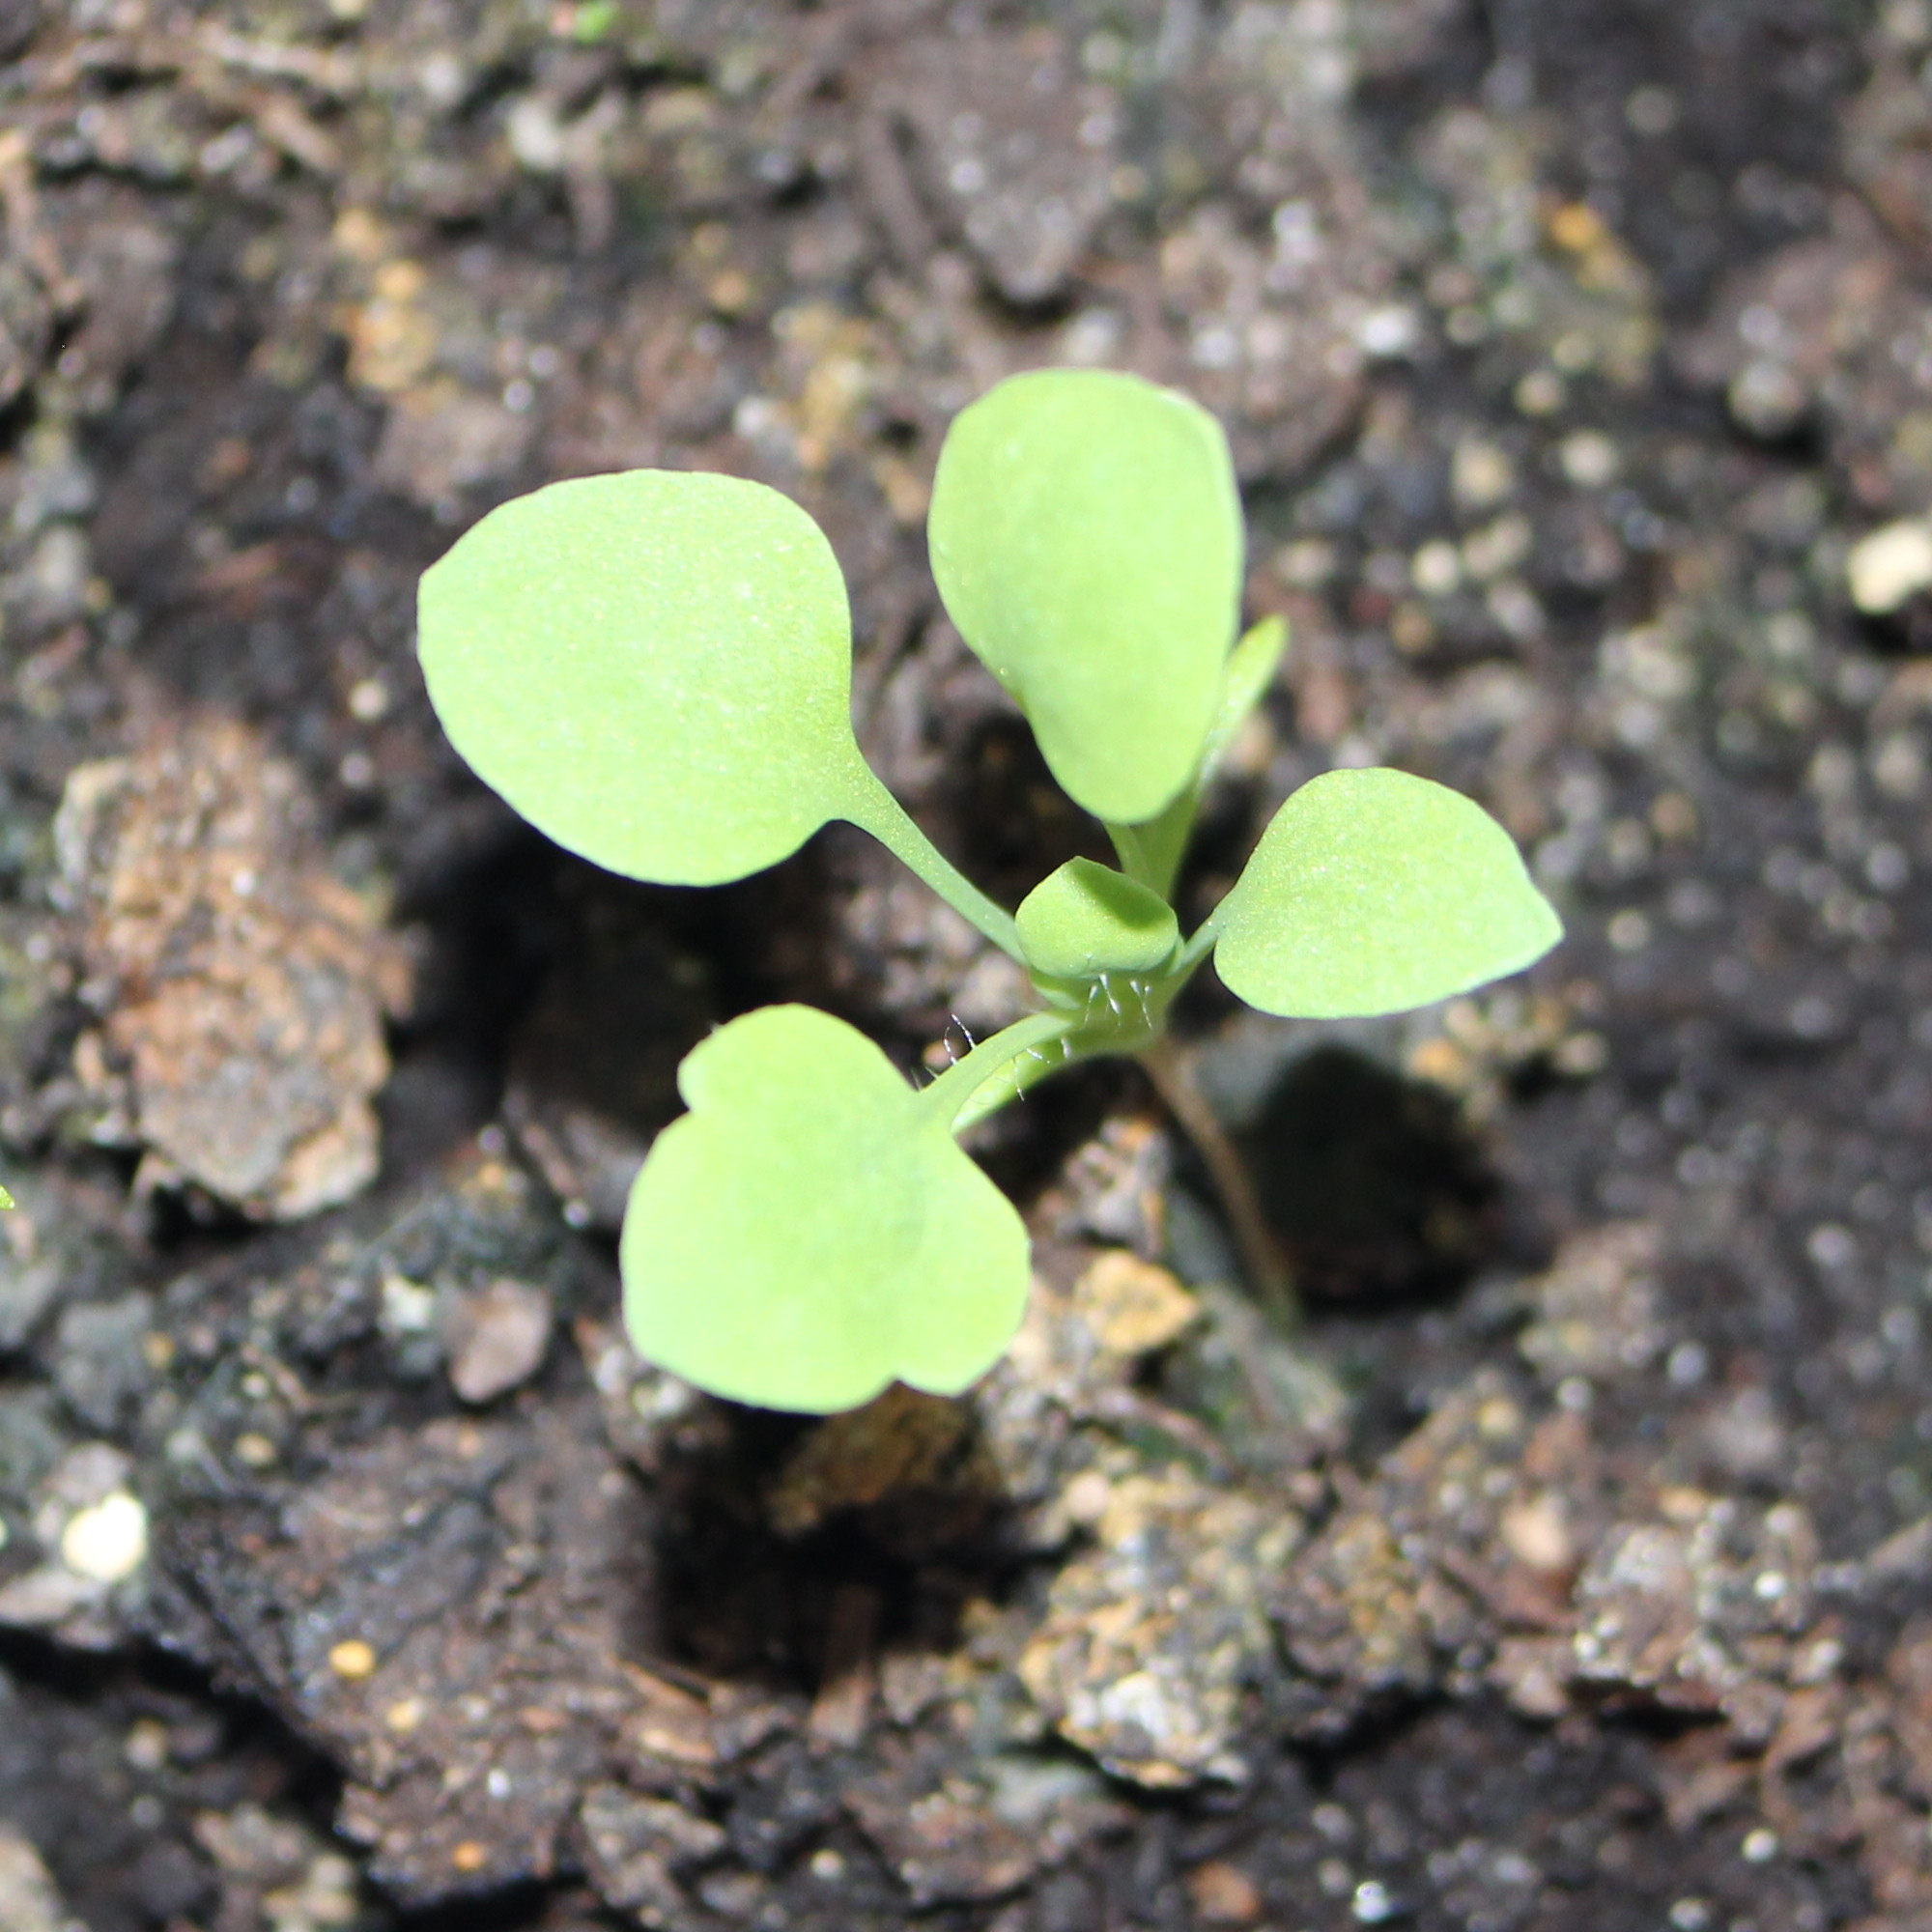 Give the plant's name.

Papaver rhoeas
